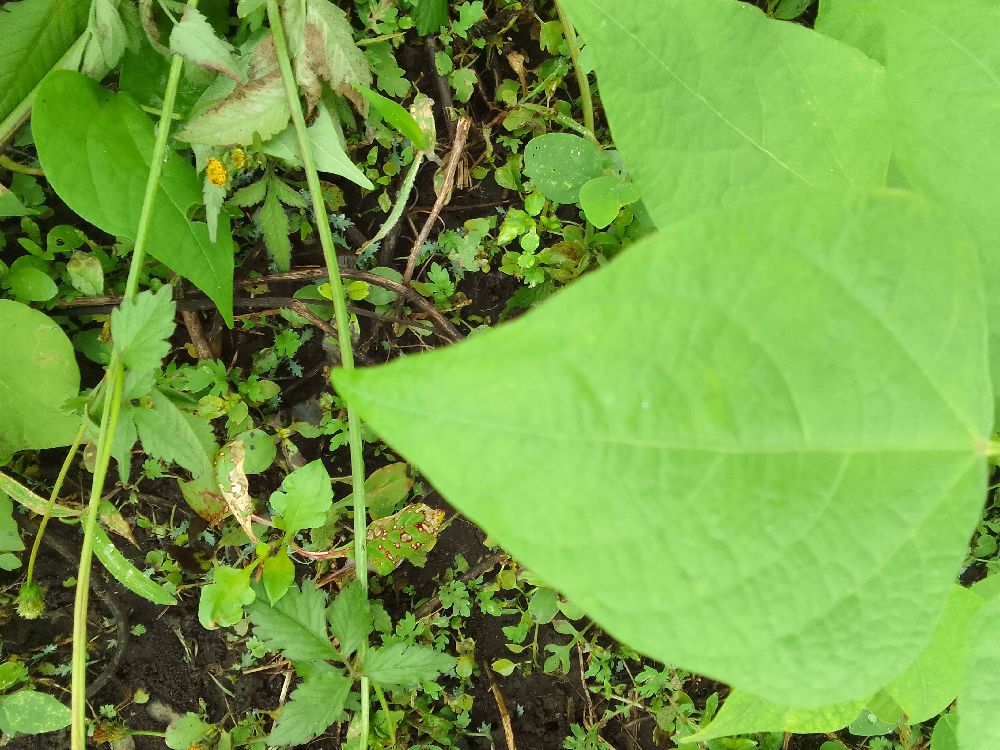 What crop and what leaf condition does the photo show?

common bean, healthy
